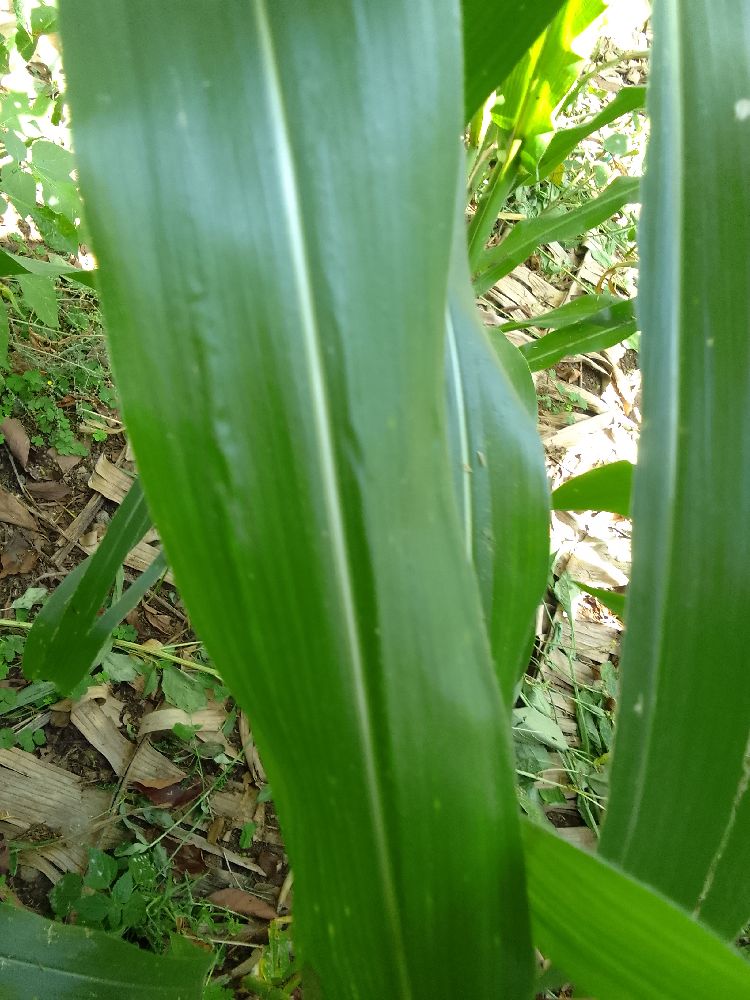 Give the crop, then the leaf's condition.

maize, healthy
